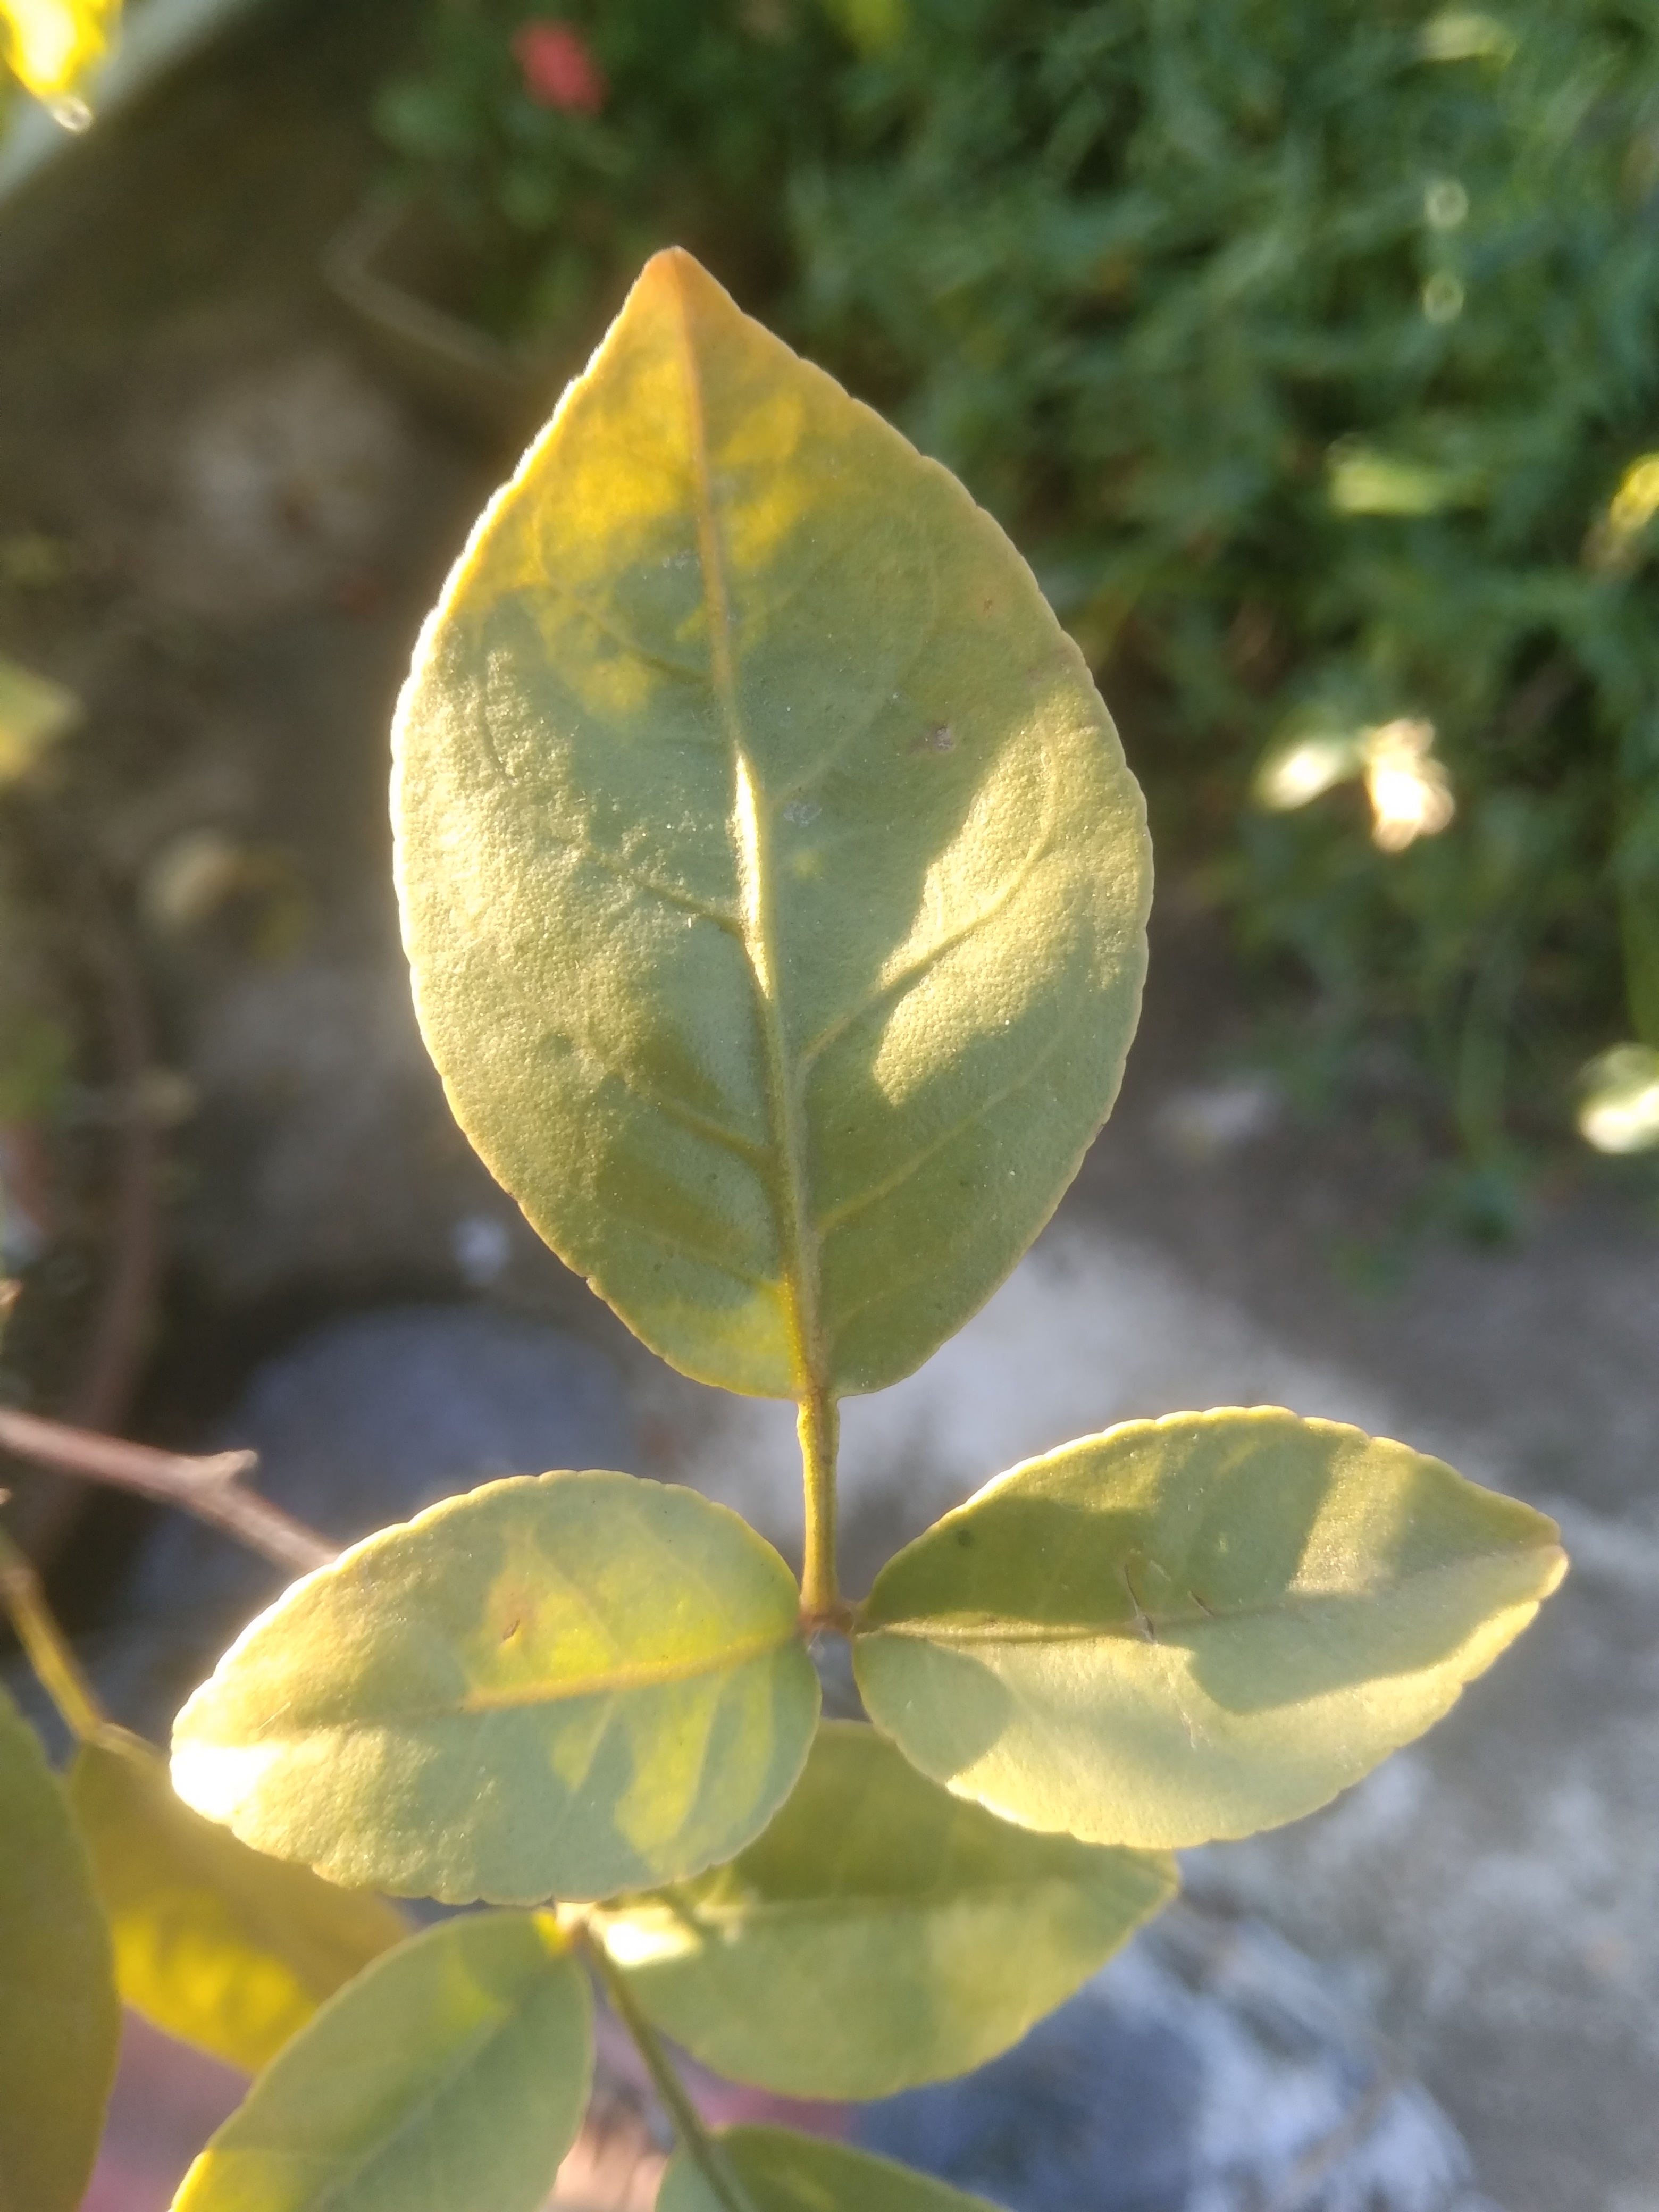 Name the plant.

wood apple
